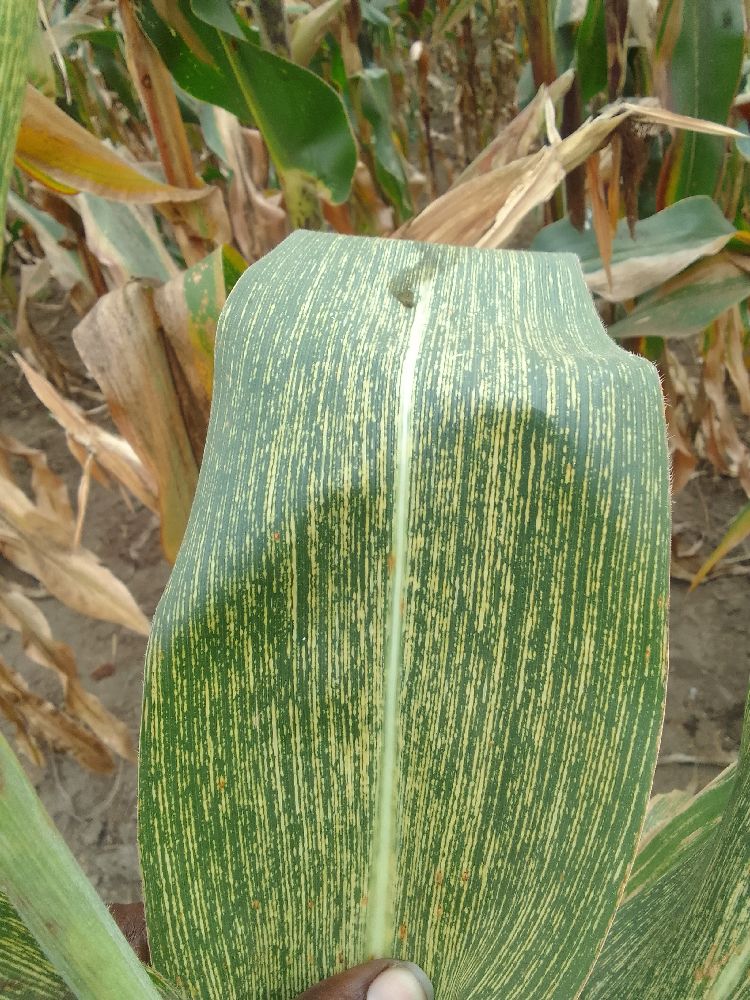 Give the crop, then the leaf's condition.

maize, maize streak virus
